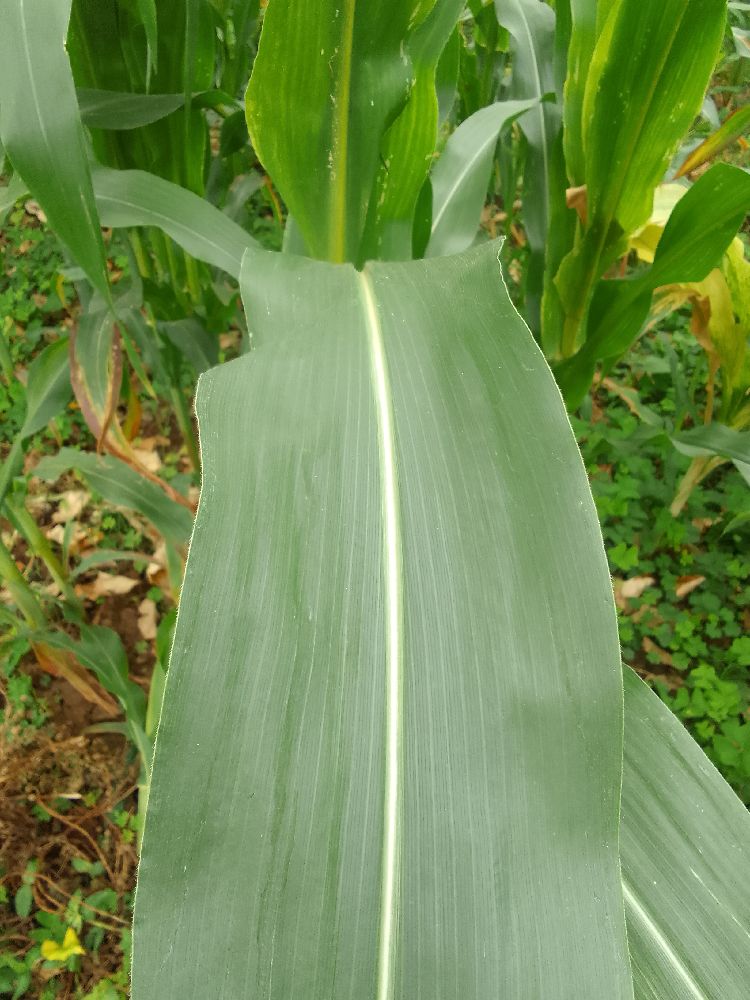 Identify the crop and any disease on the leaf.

maize, healthy
